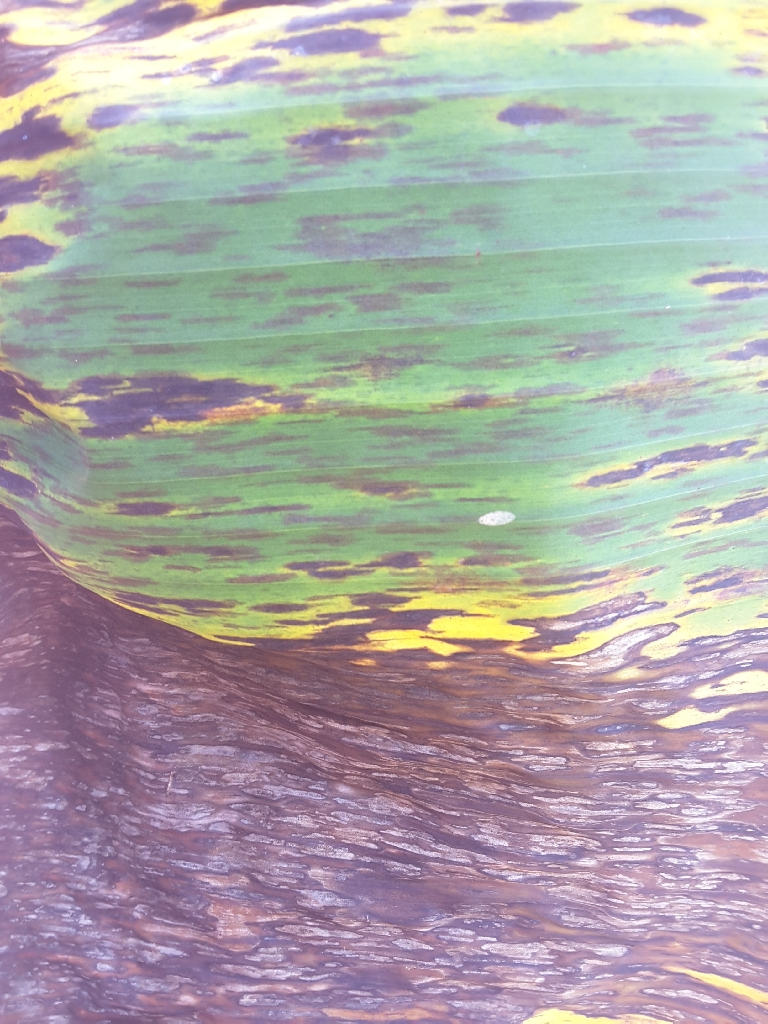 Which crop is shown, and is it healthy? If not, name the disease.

banana, black sigatoka
